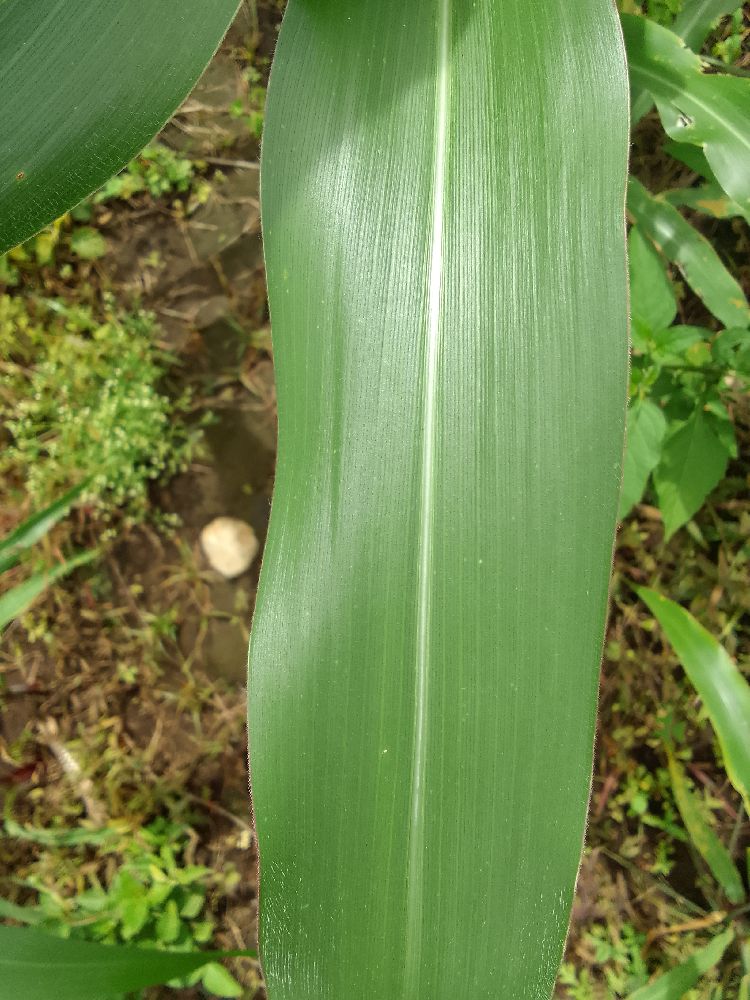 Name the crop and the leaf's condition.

maize, healthy
